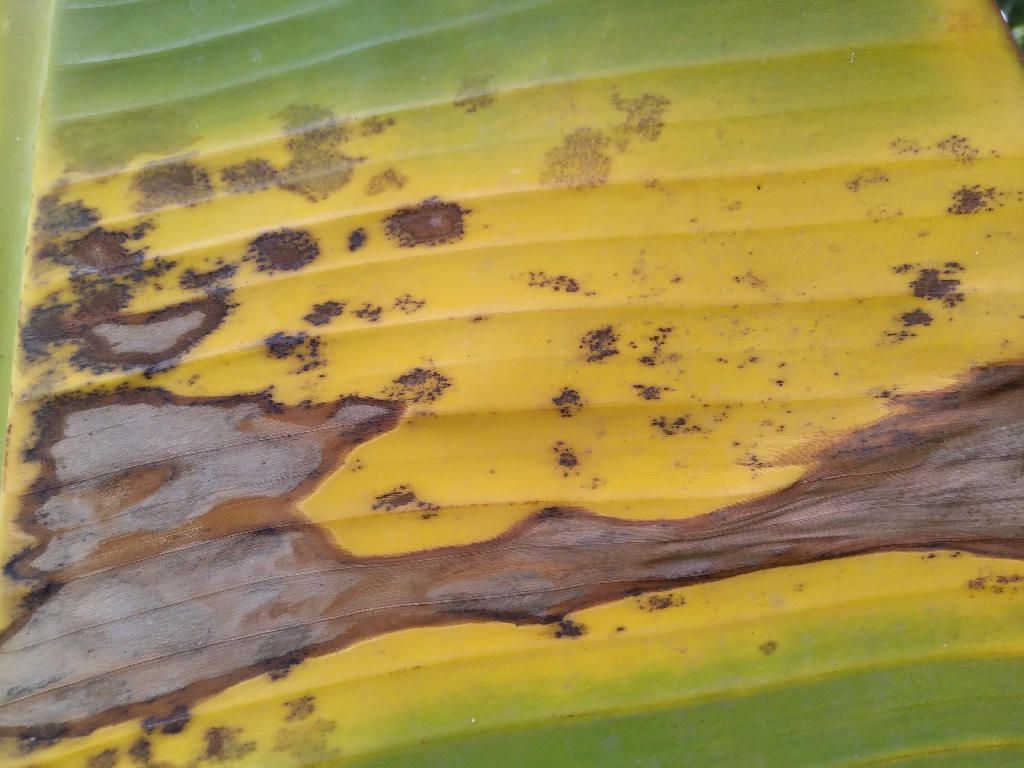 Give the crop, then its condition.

banana, black sigatoka
